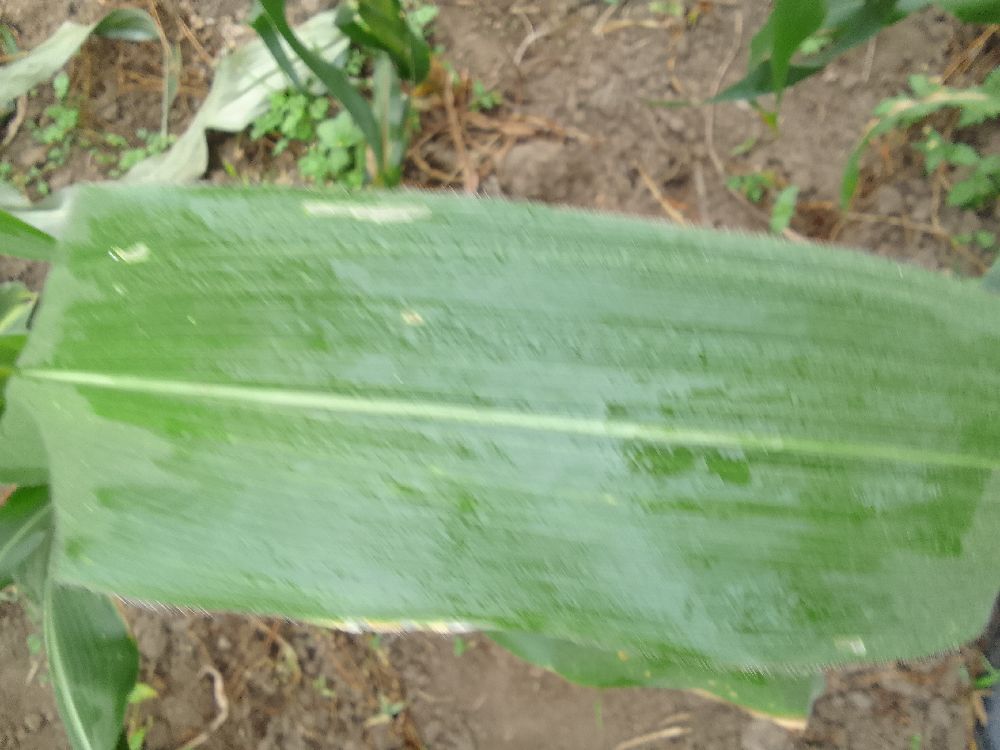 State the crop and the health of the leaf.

maize, healthy
